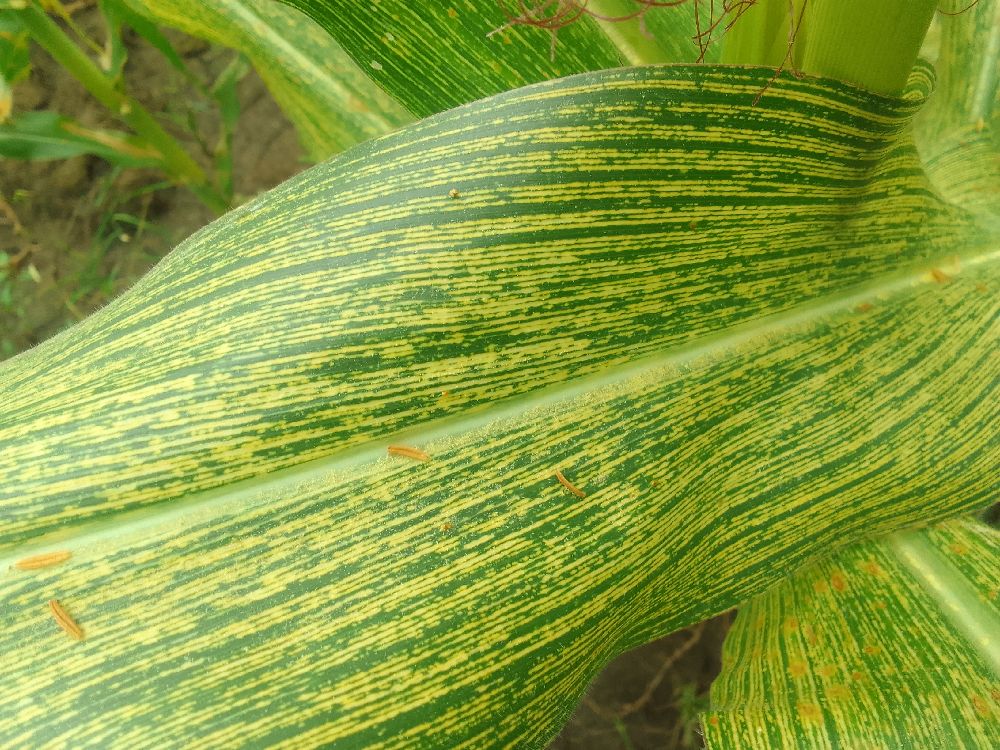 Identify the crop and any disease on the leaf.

maize, maize streak virus
